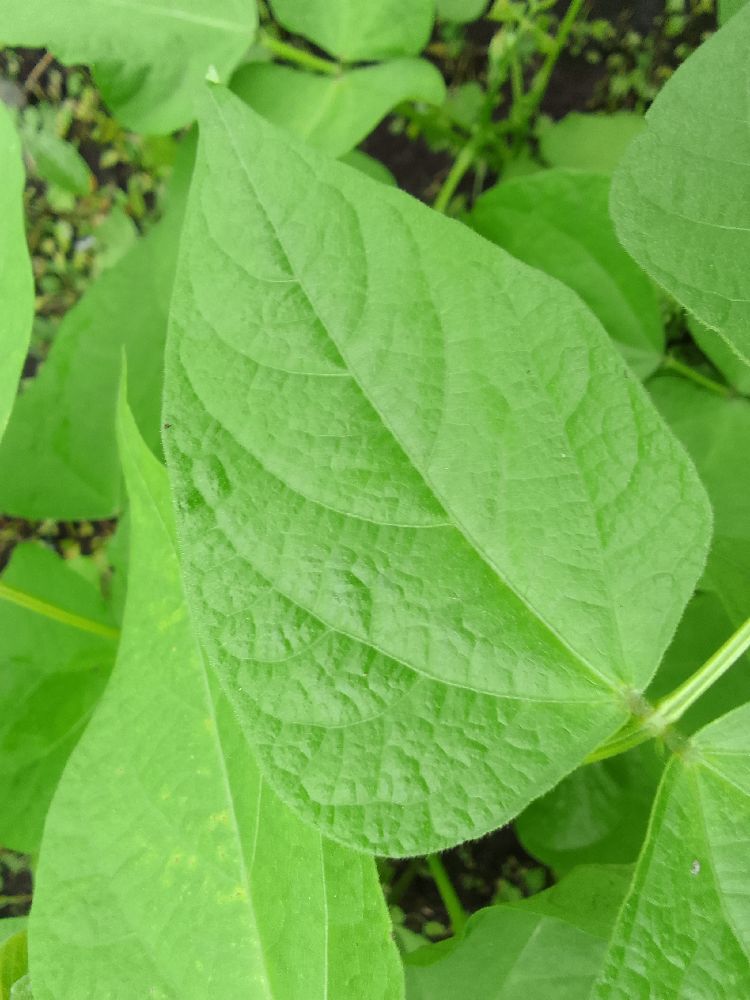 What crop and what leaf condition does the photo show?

common bean, healthy
